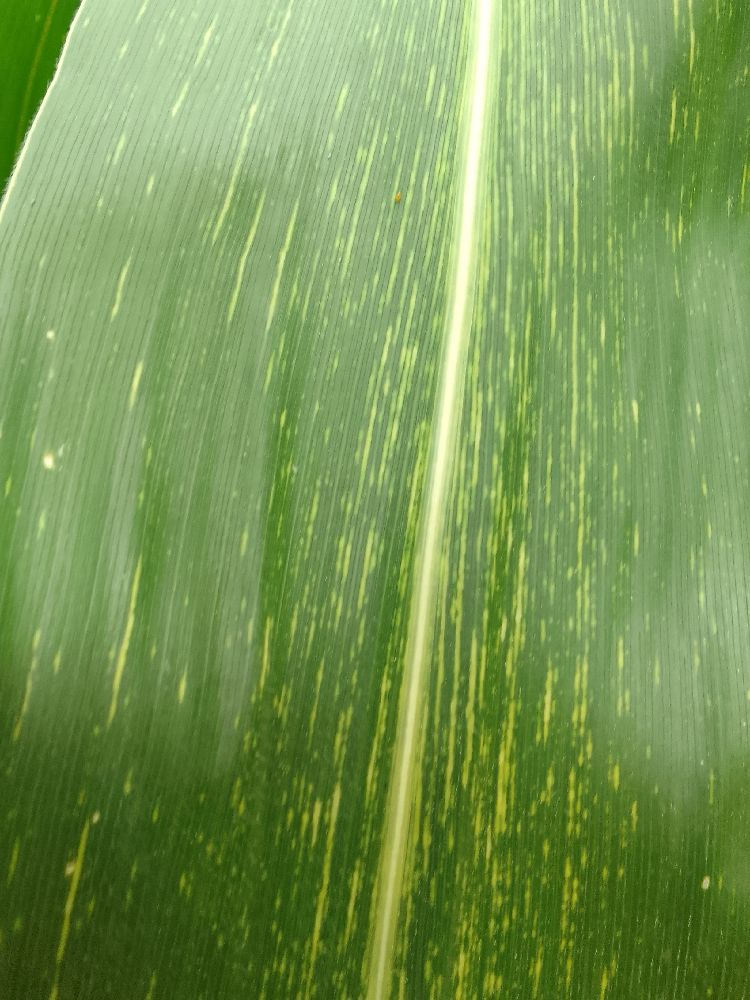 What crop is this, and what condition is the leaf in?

maize, maize streak virus
